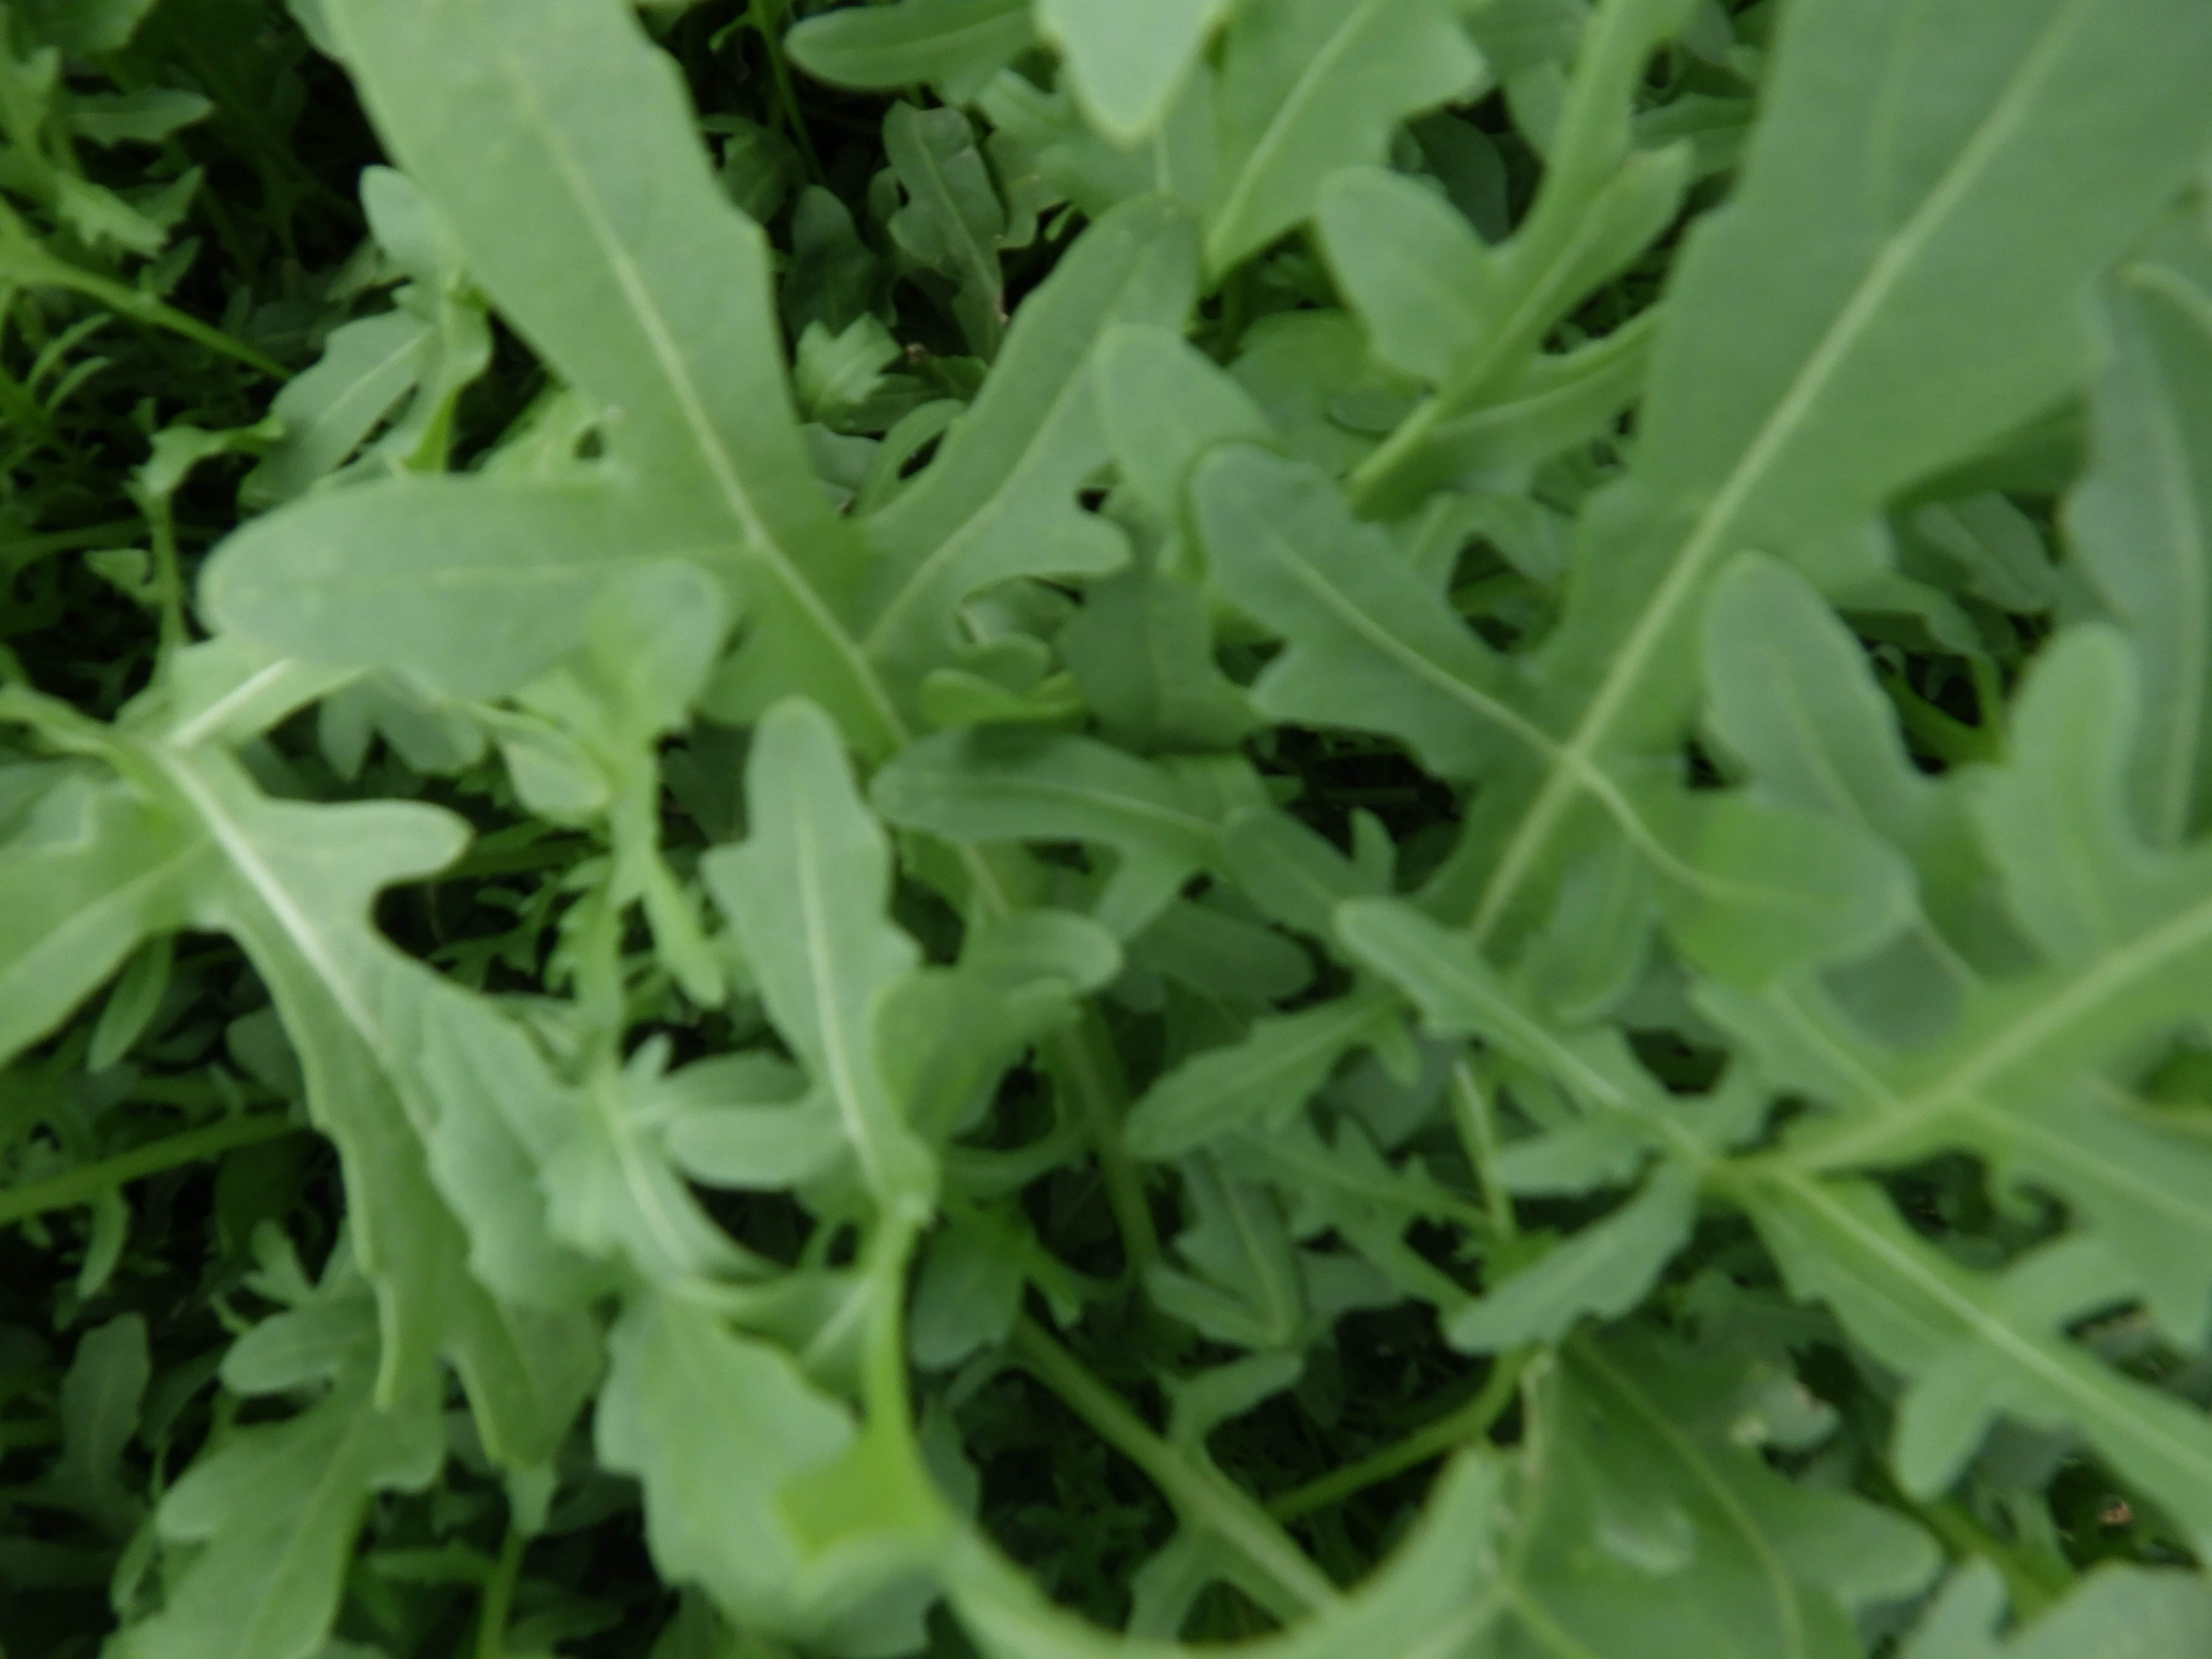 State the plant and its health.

rocket, healthy
